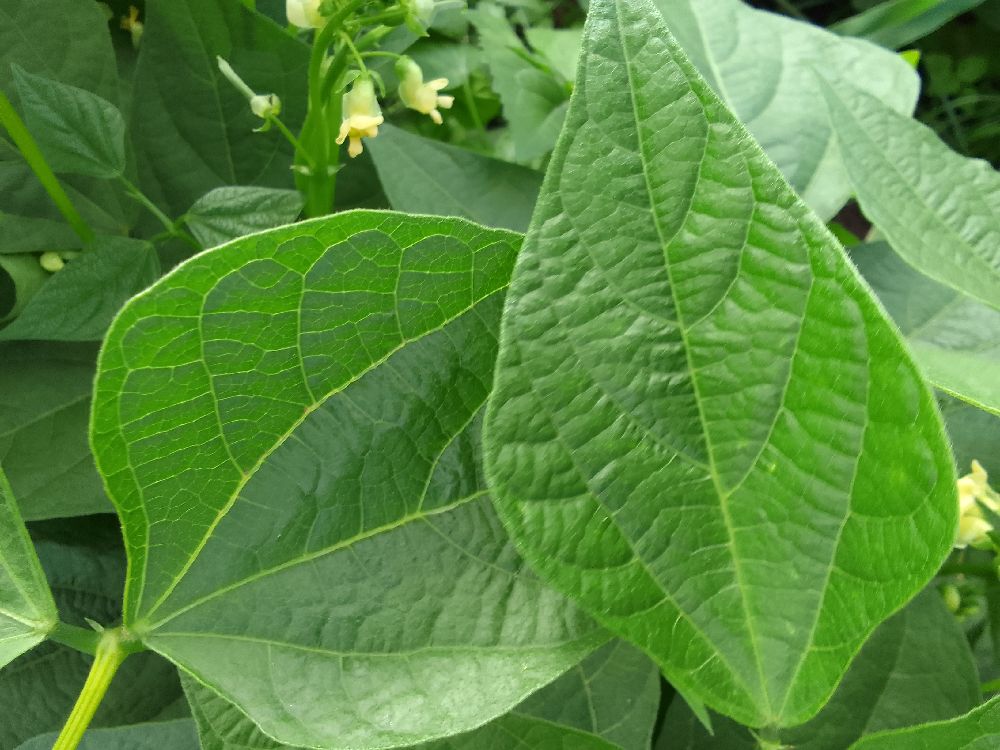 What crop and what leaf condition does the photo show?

common bean, healthy
